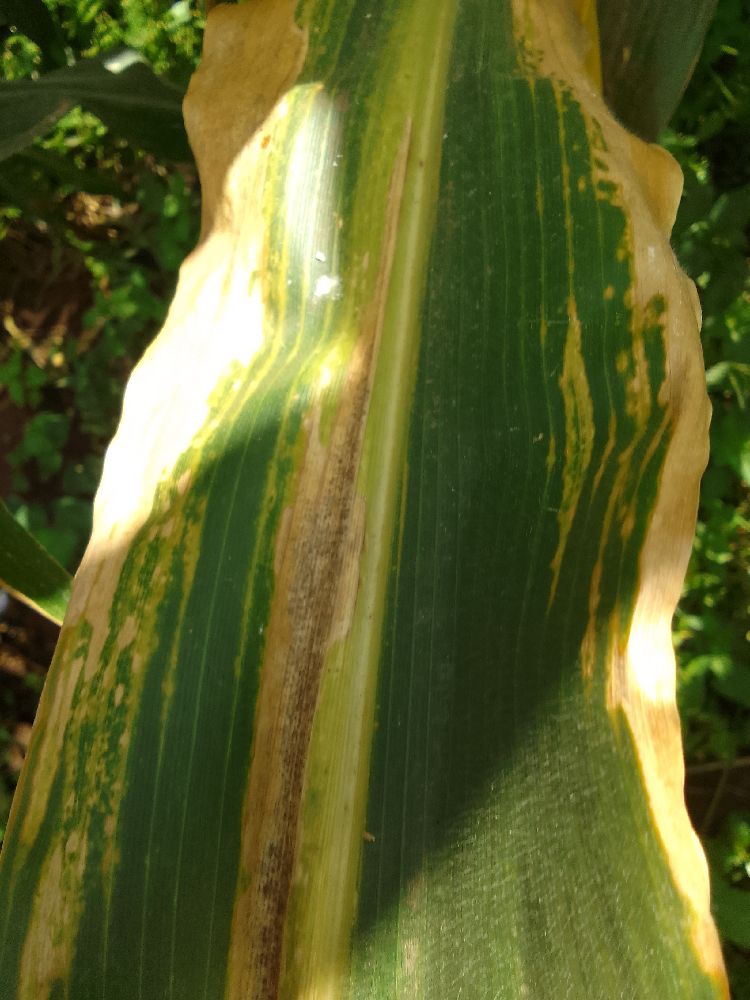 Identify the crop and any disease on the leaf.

maize, maize lethal necrosis
